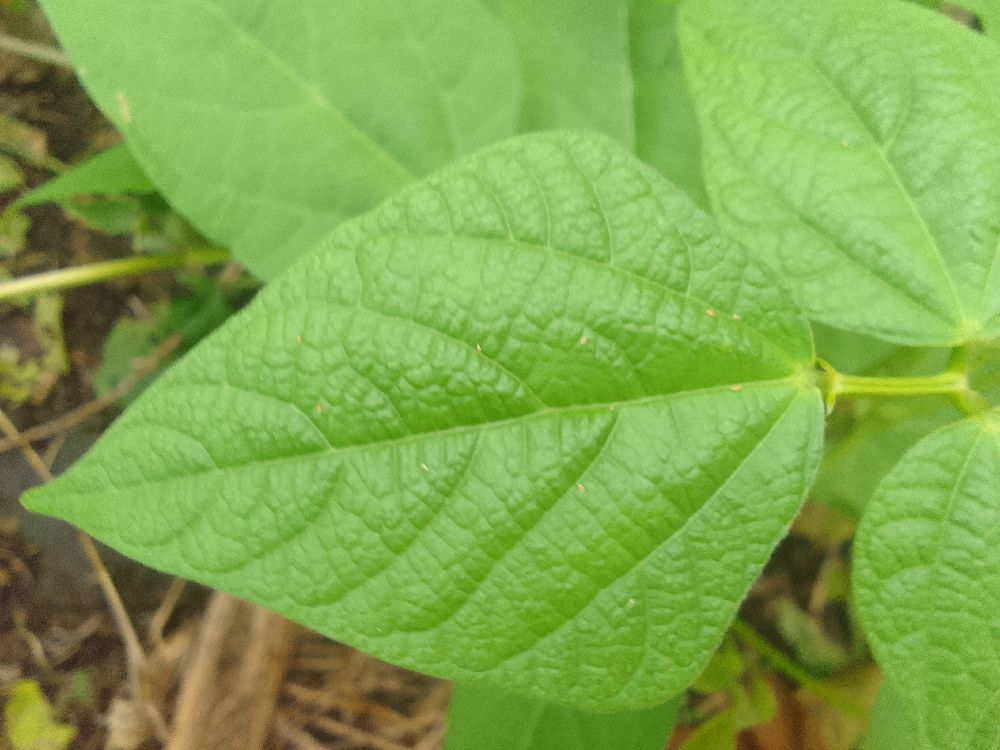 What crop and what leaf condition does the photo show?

common bean, healthy
